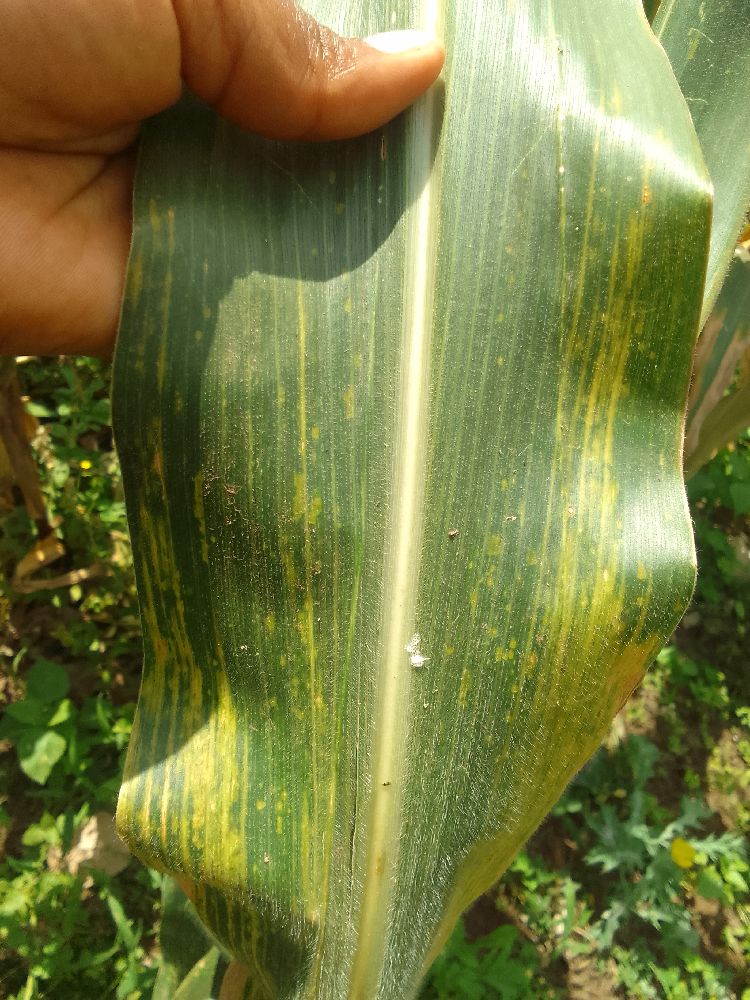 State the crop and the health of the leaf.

maize, maize lethal necrosis
